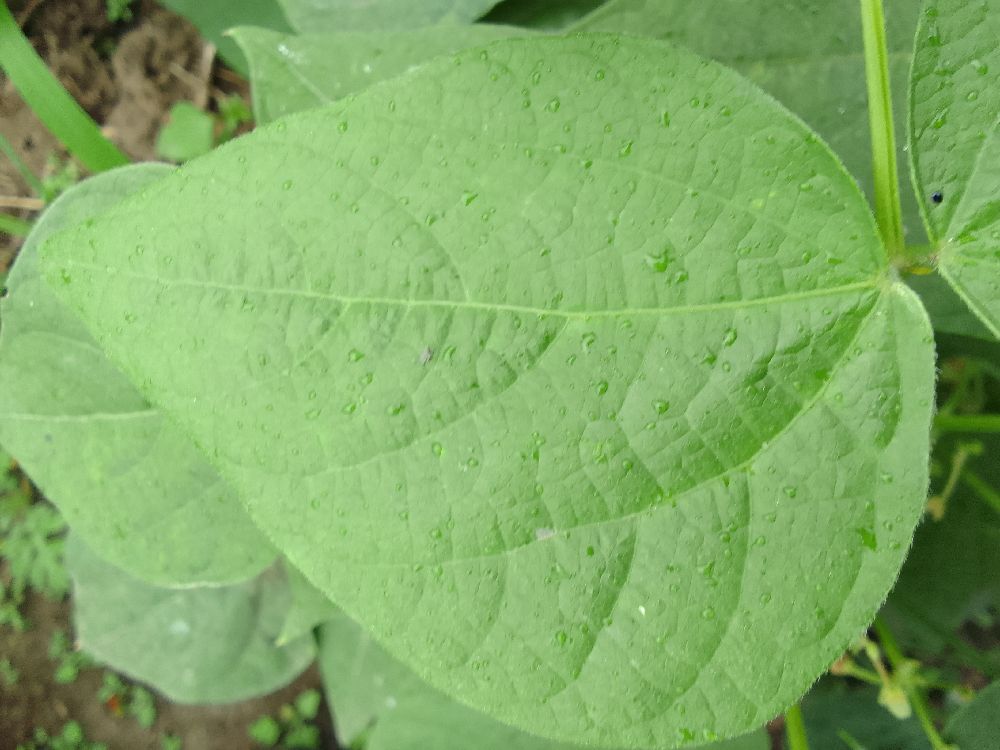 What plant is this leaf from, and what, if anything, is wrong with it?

common bean, healthy
